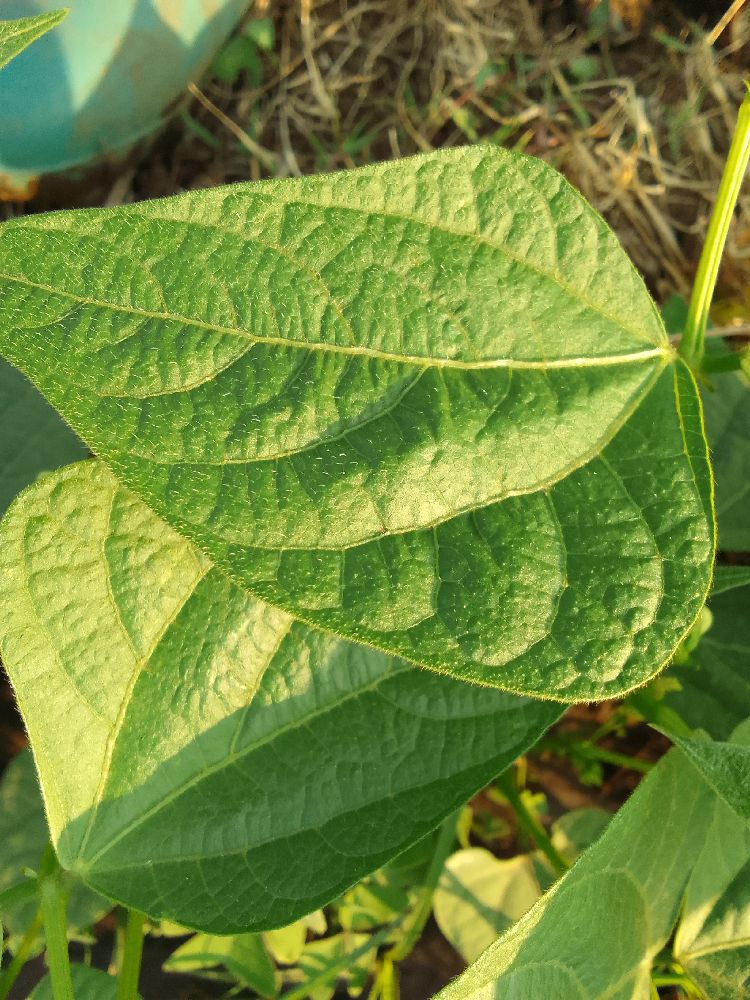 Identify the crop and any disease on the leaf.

common bean, healthy
